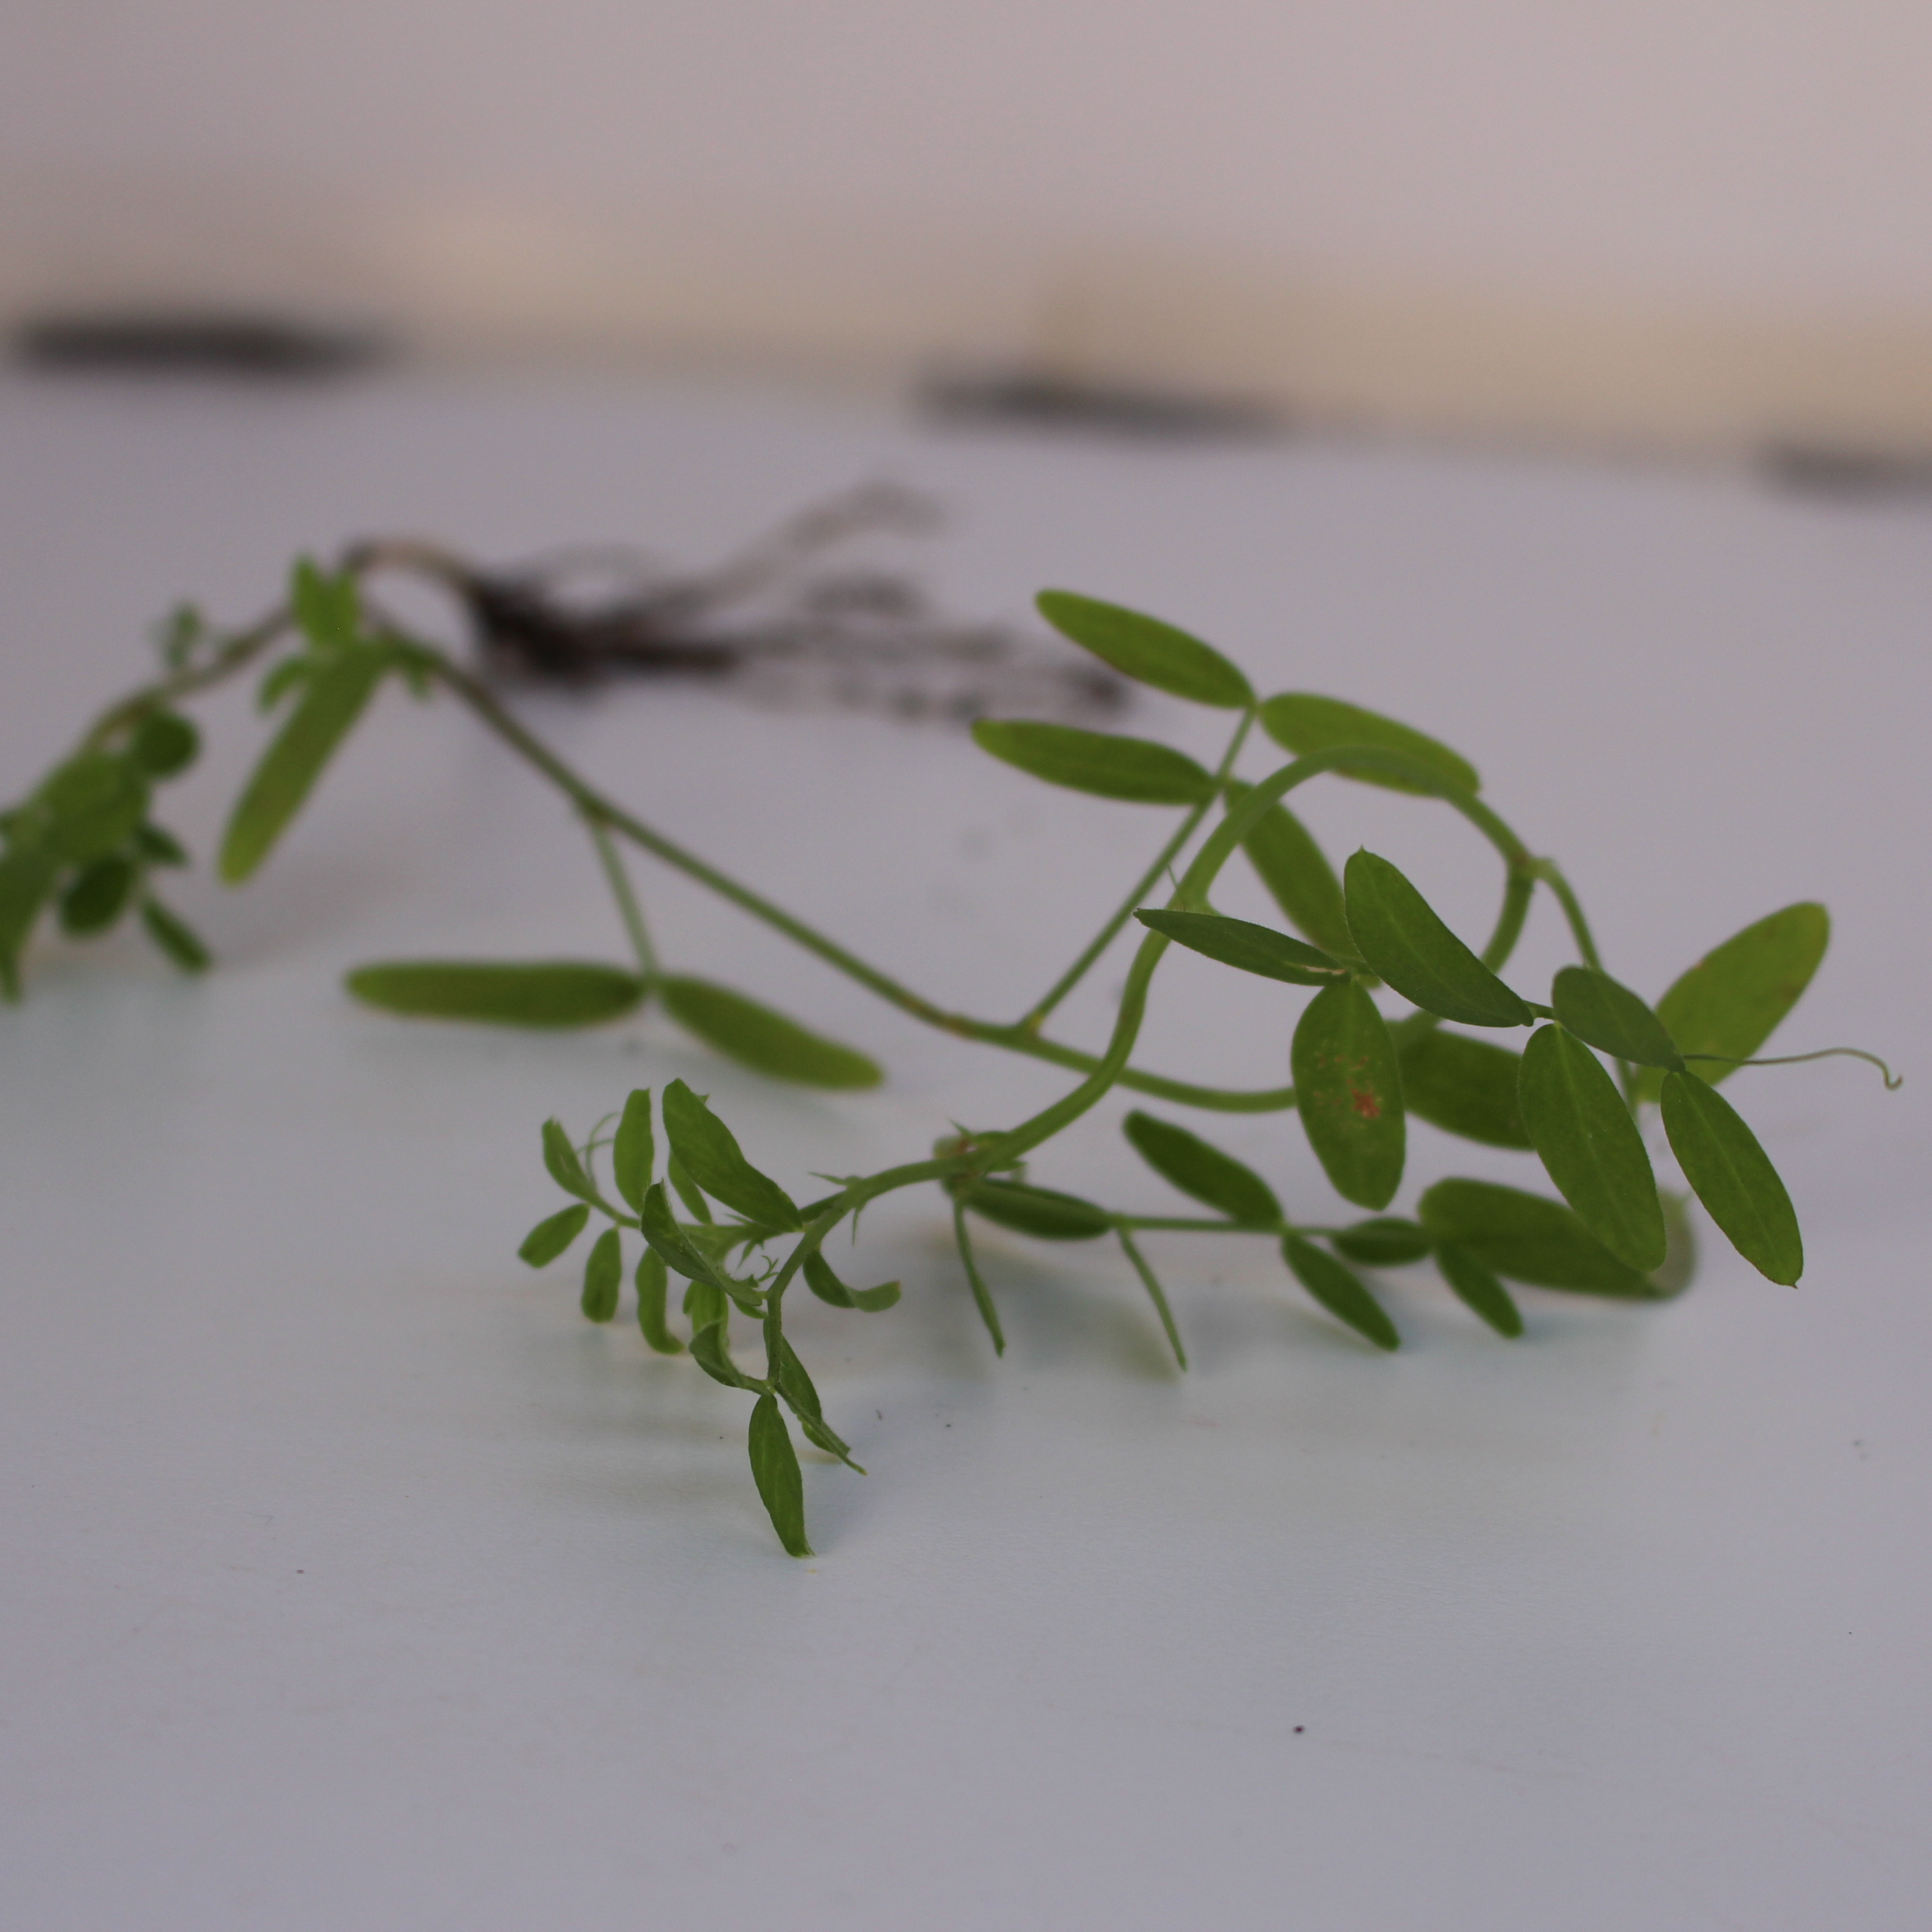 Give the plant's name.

Vicia sativa
